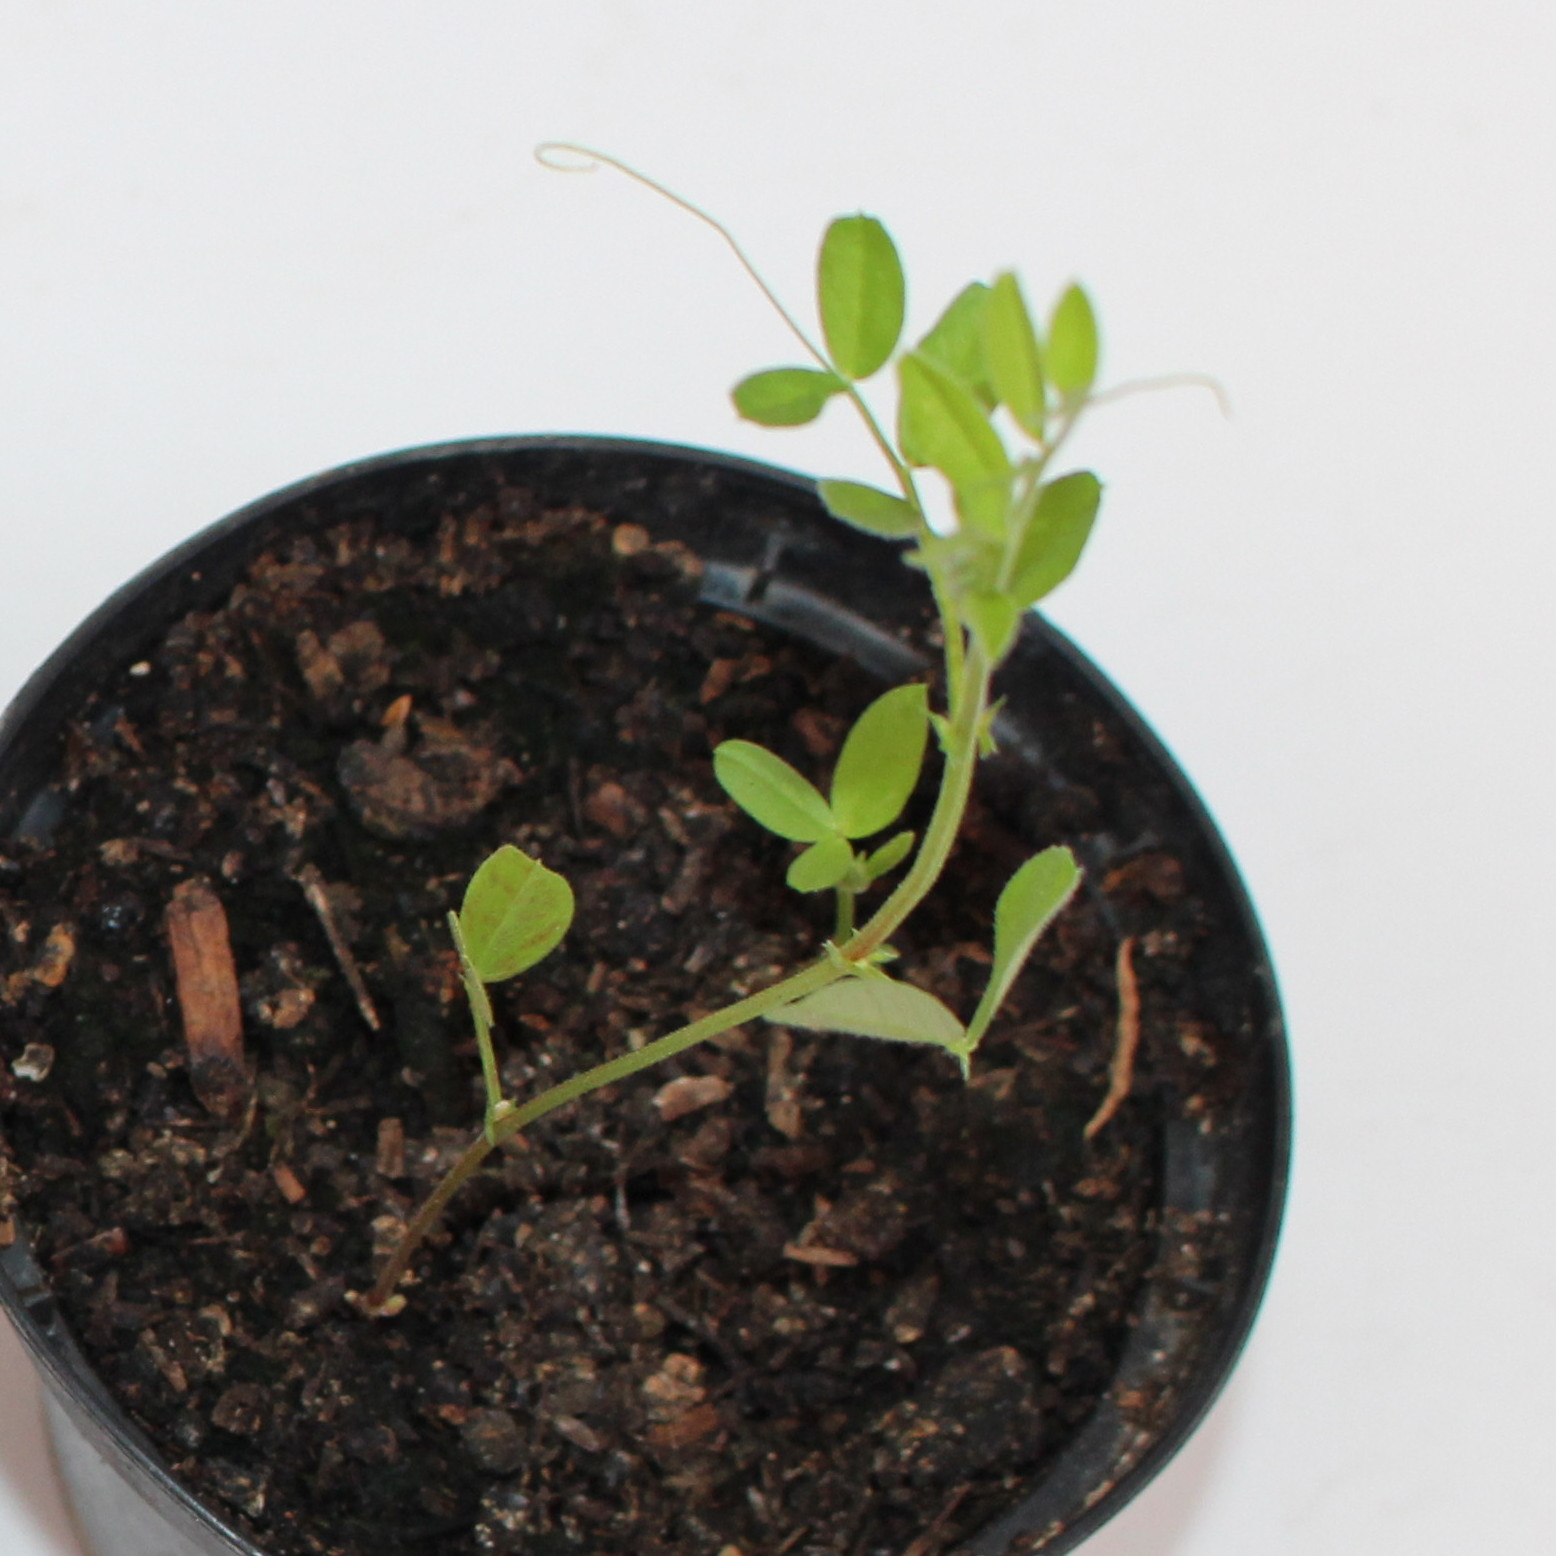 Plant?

Vicia sativa
